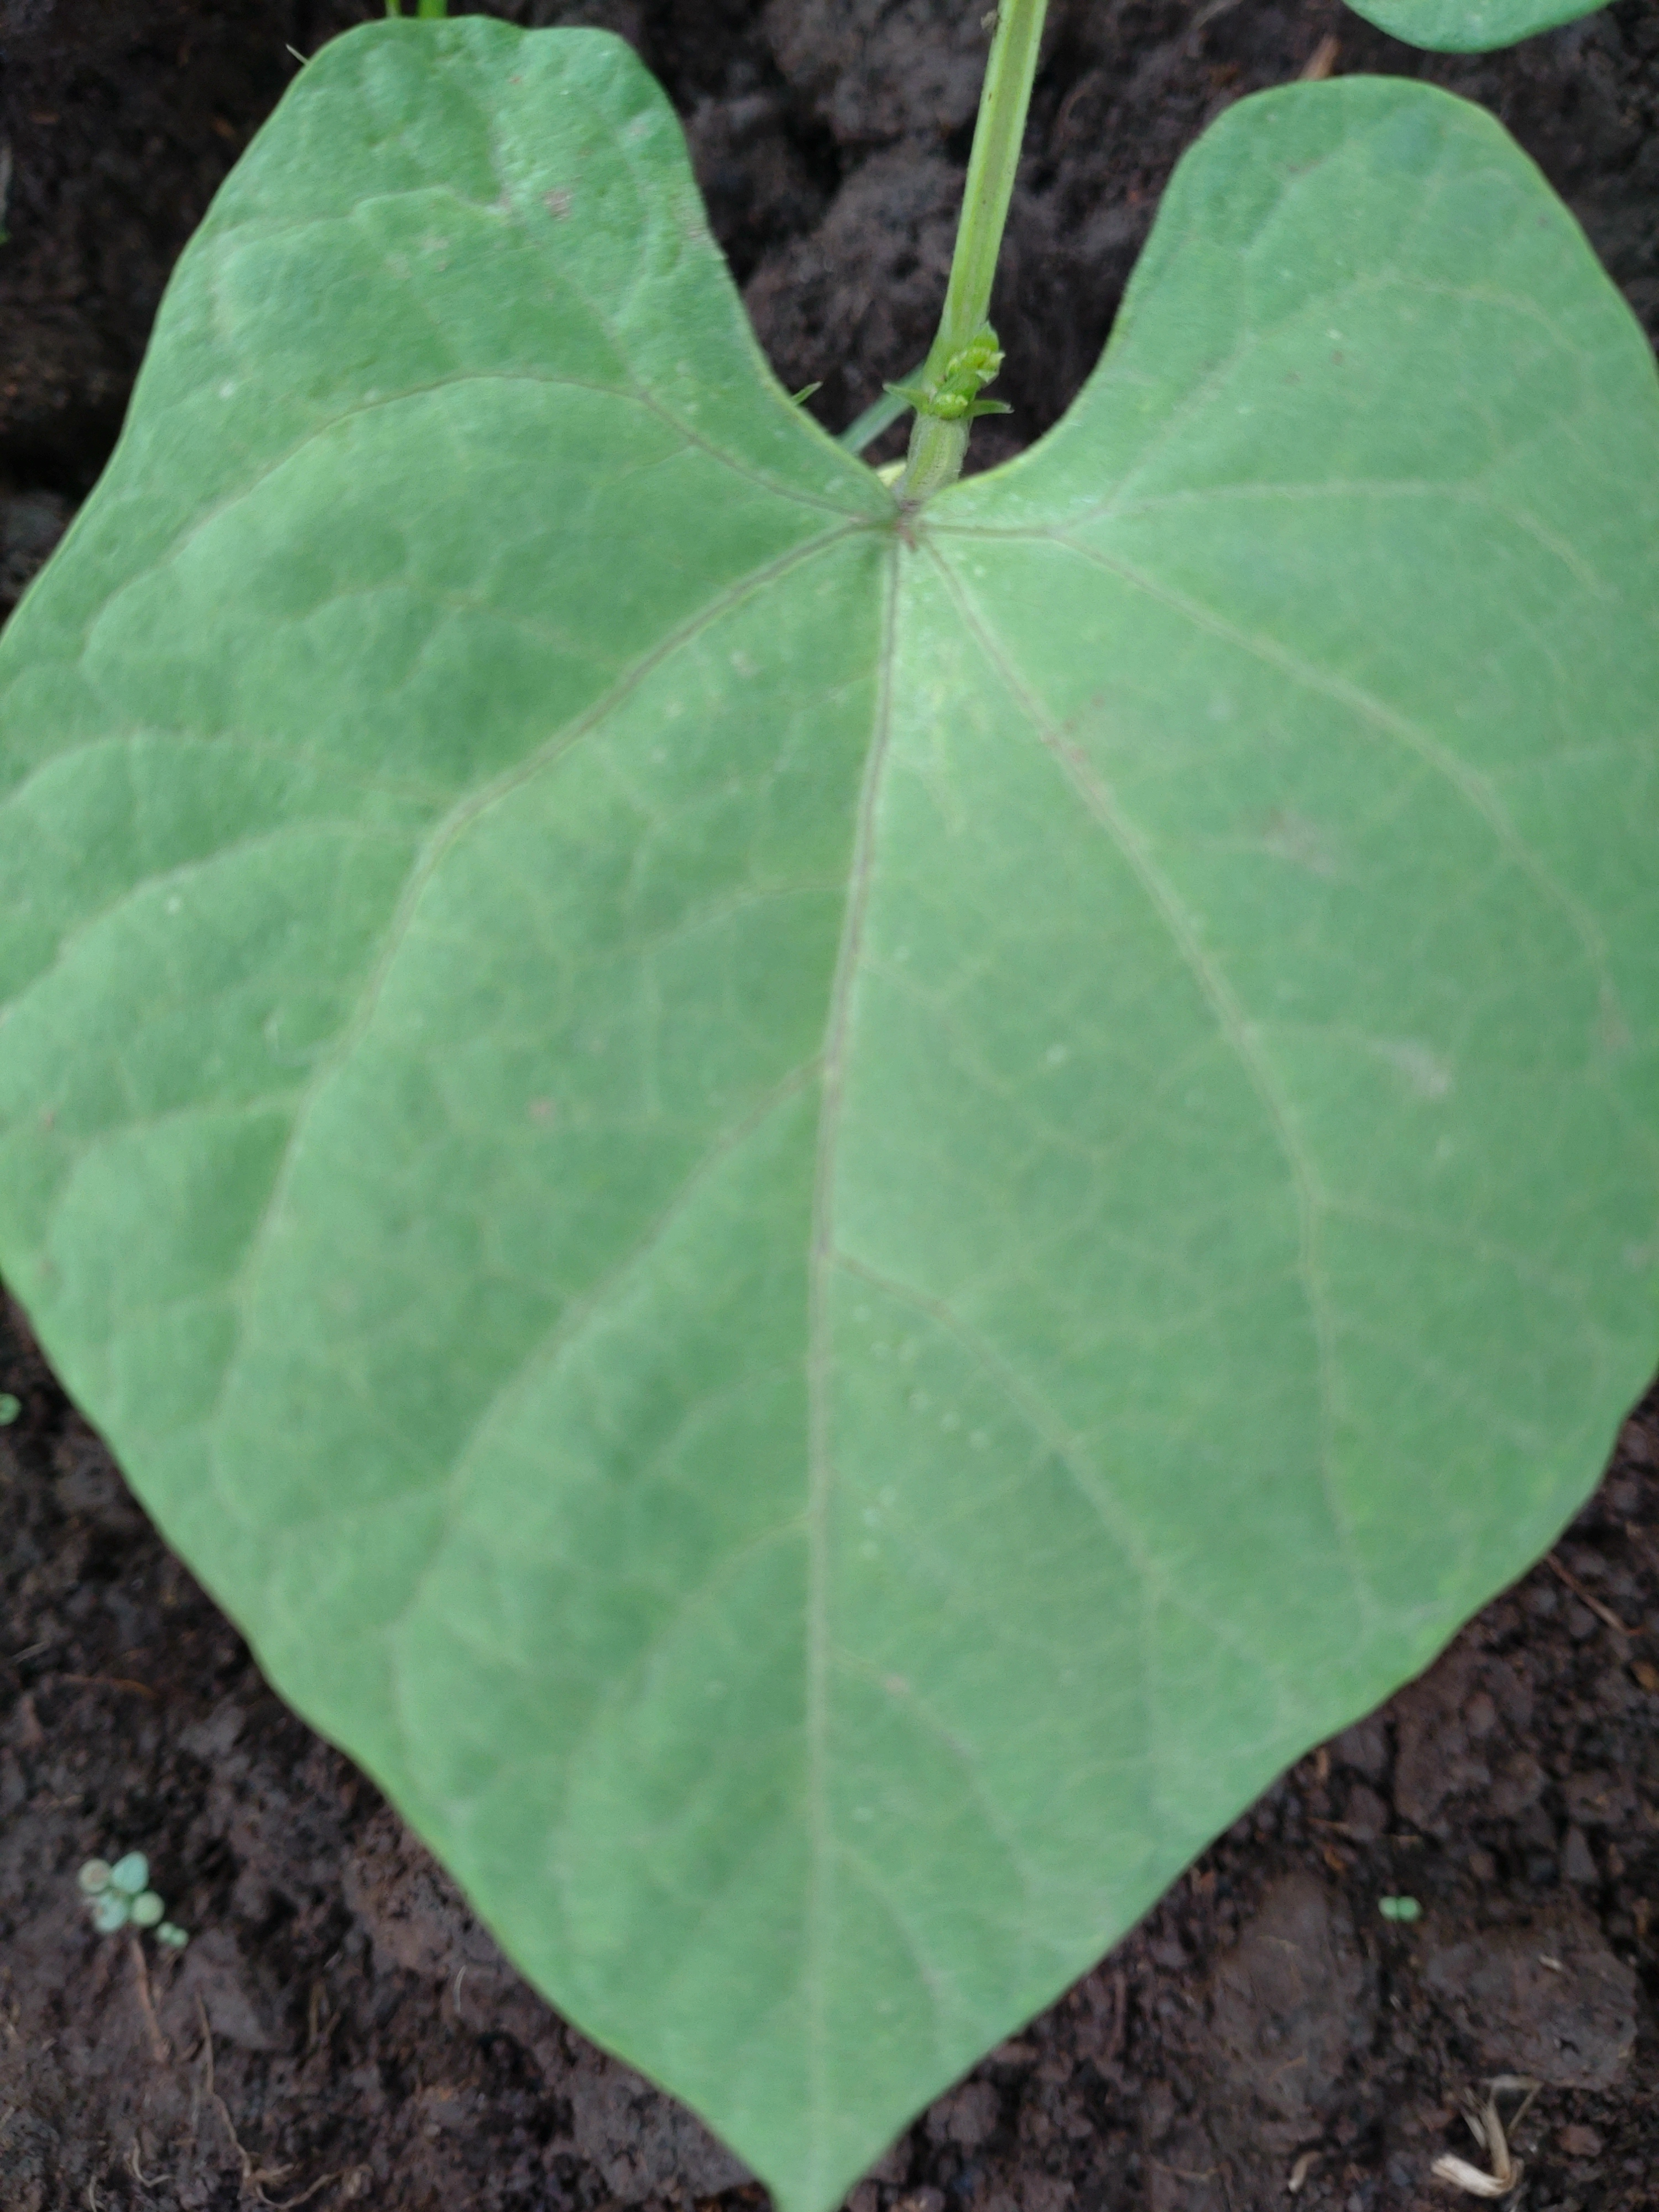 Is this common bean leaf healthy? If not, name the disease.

healthy
